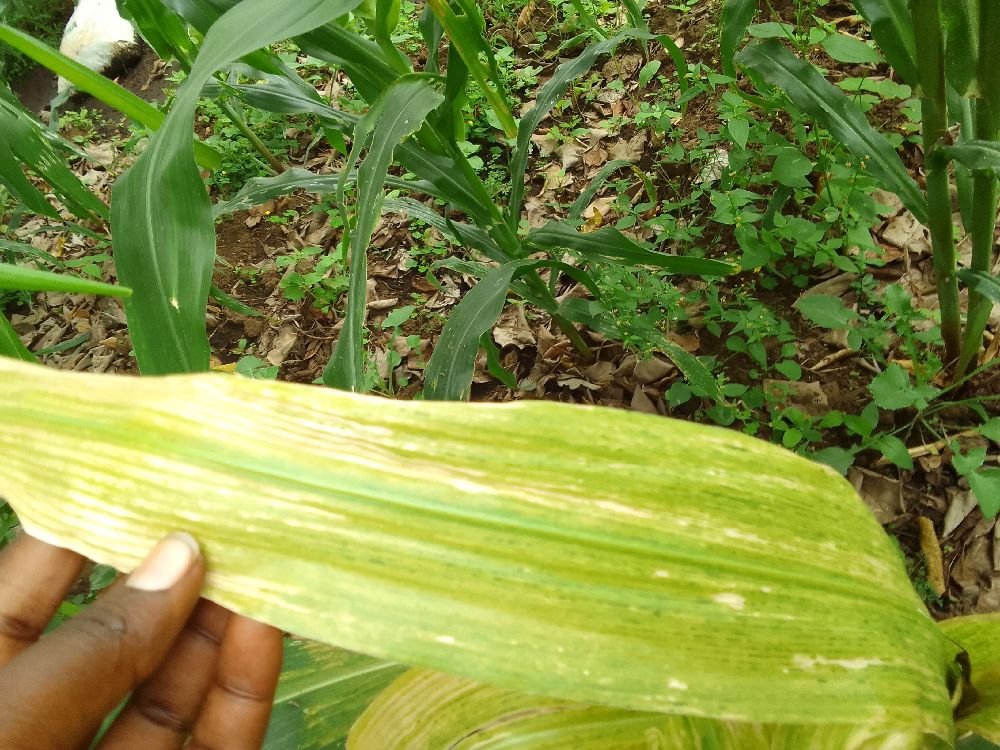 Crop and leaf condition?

maize, maize lethal necrosis
